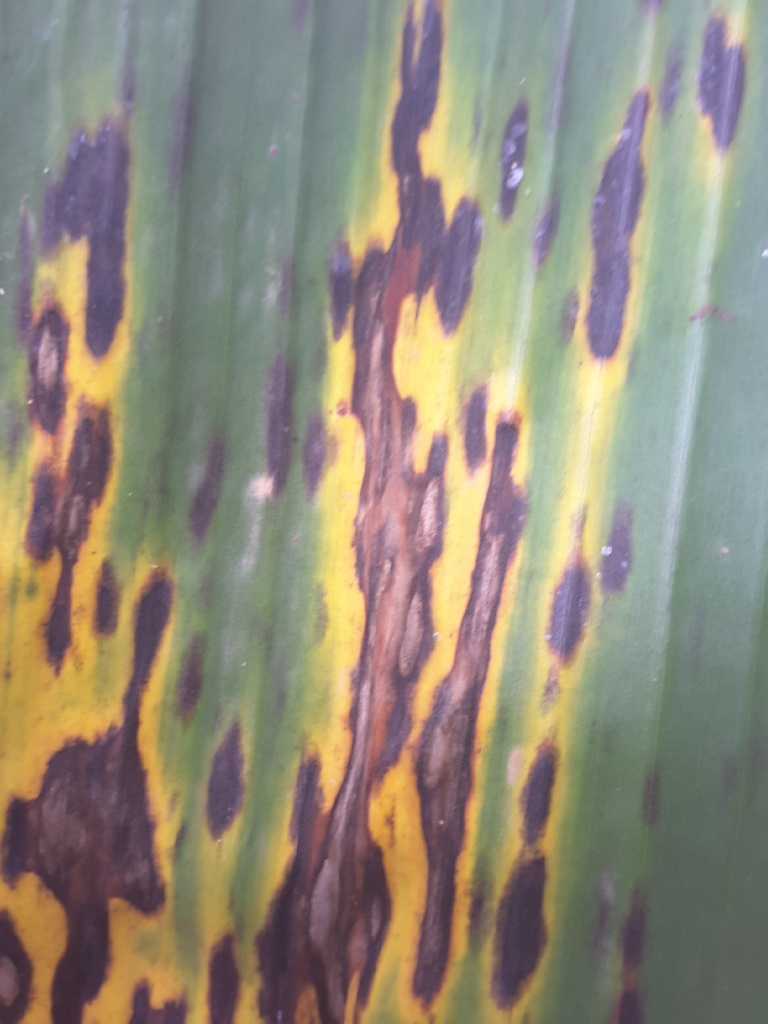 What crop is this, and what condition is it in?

banana, black sigatoka
